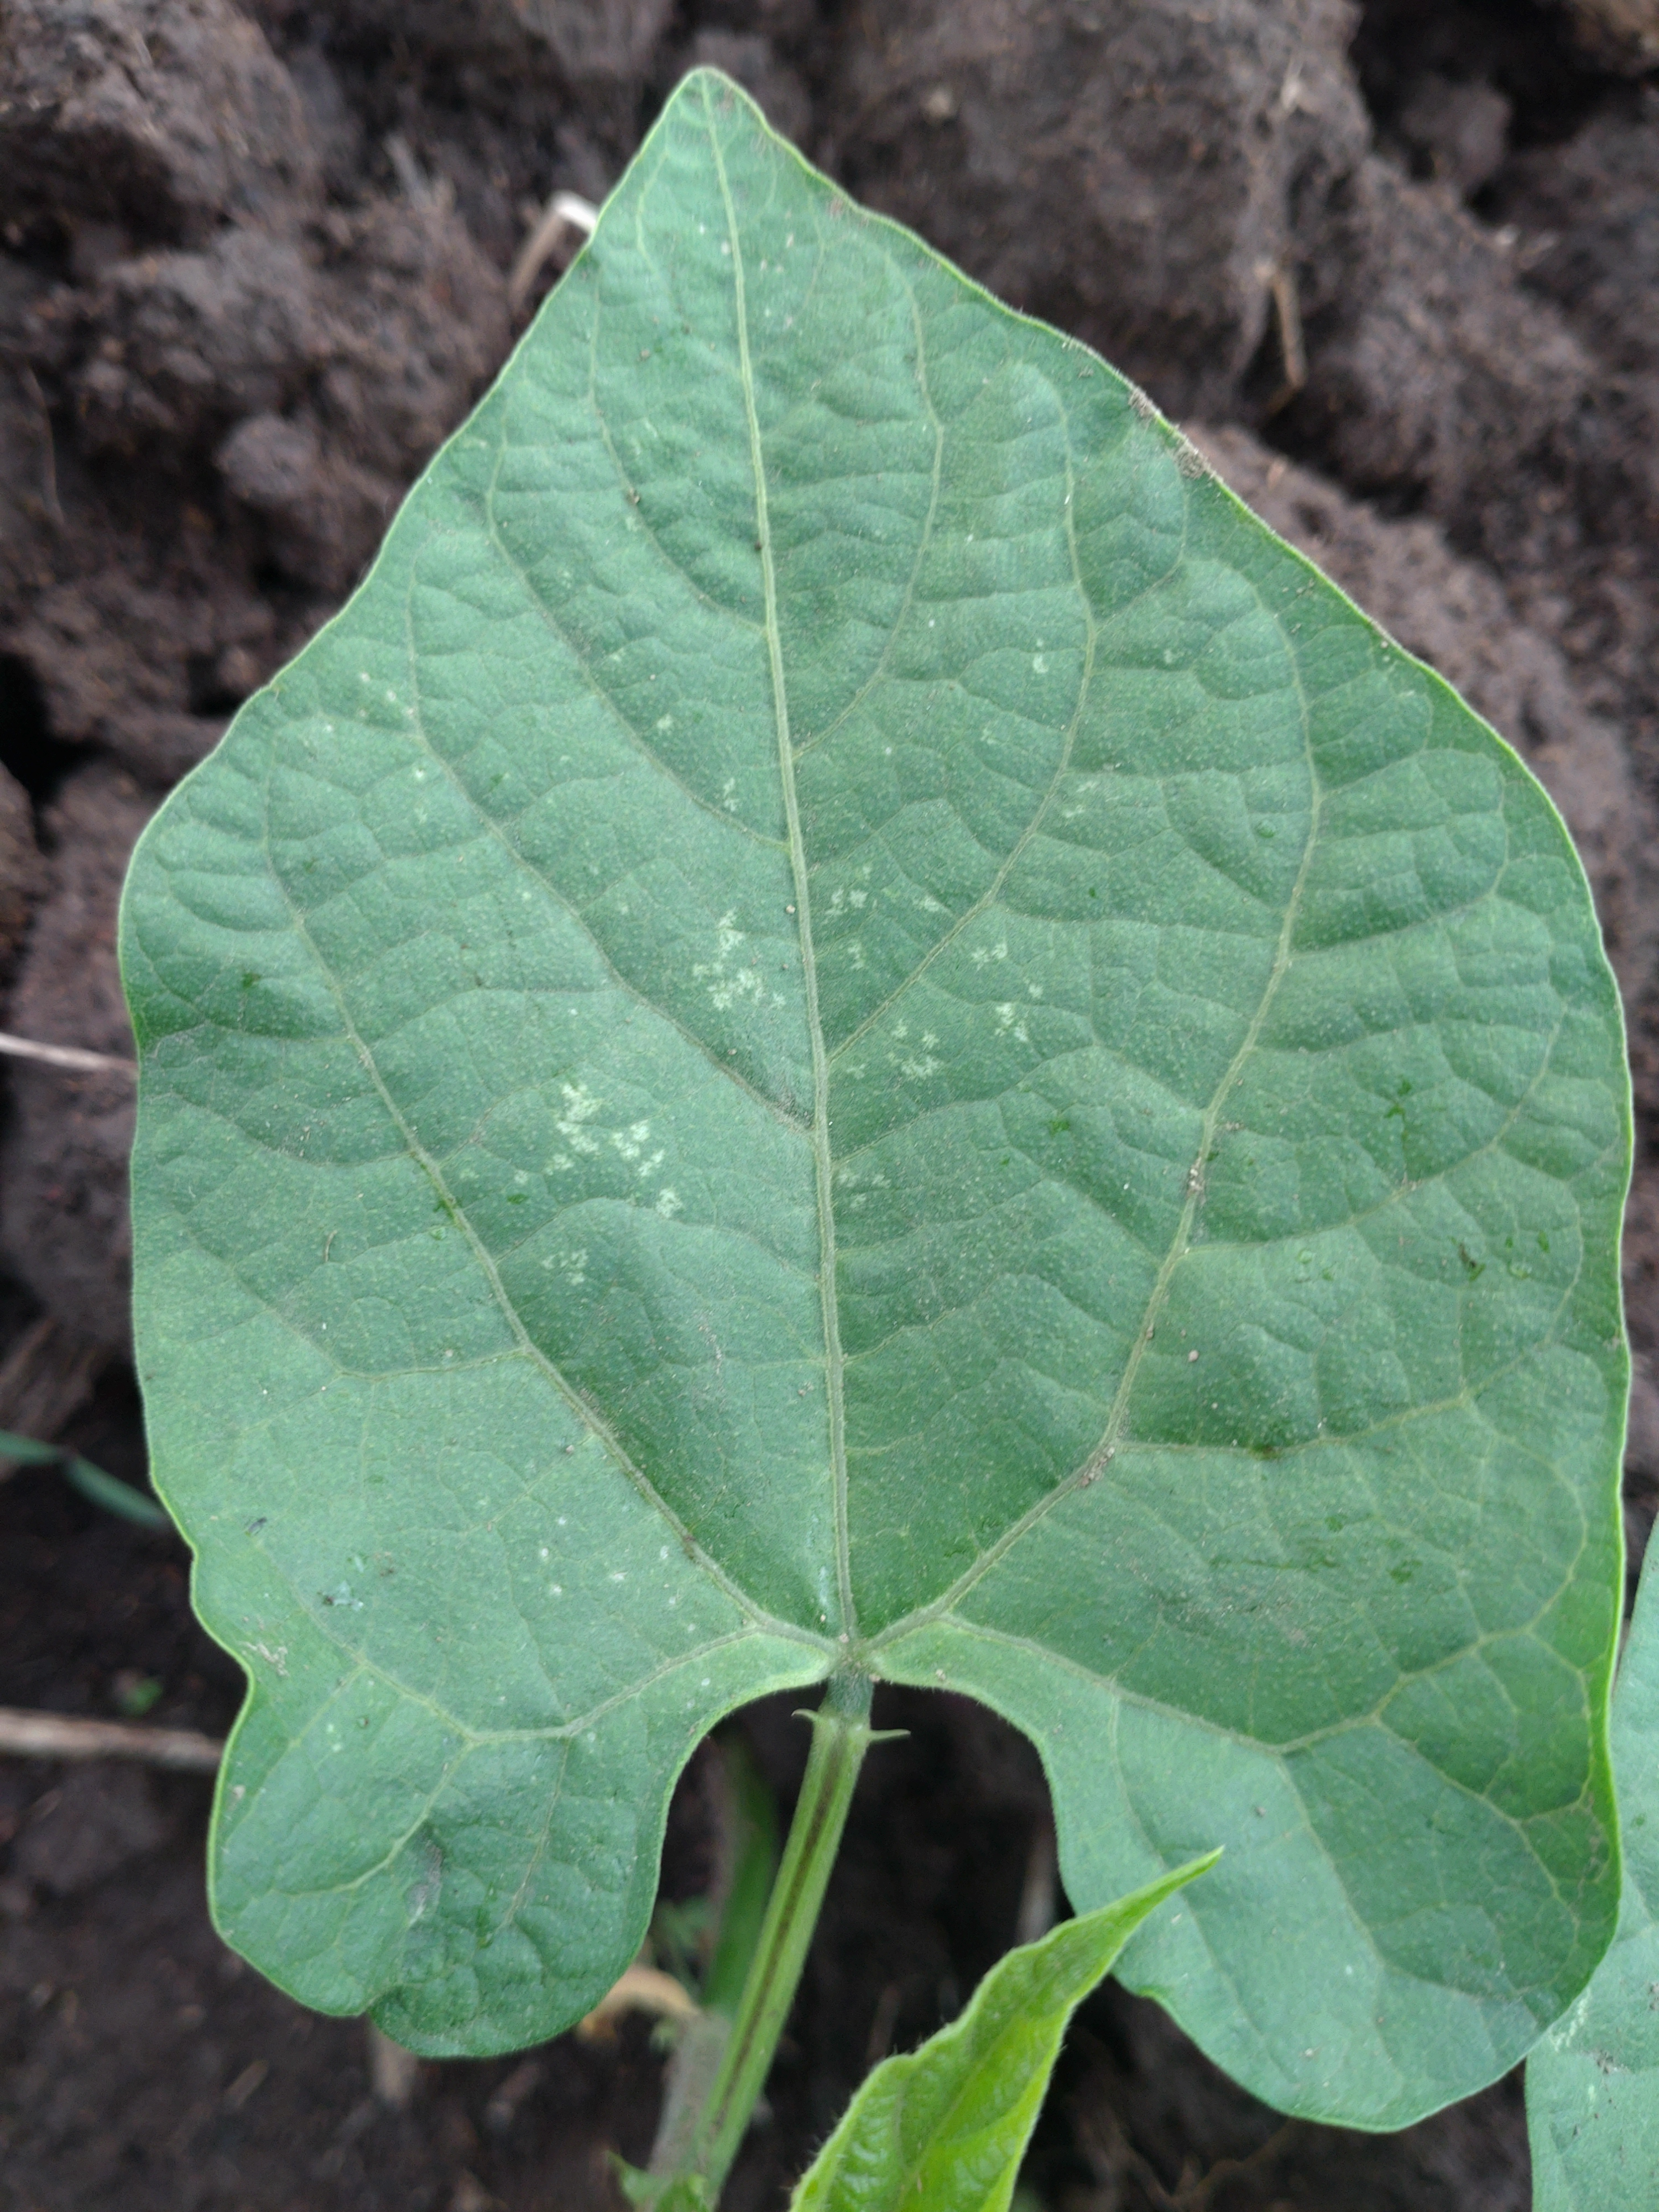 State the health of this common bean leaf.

healthy
